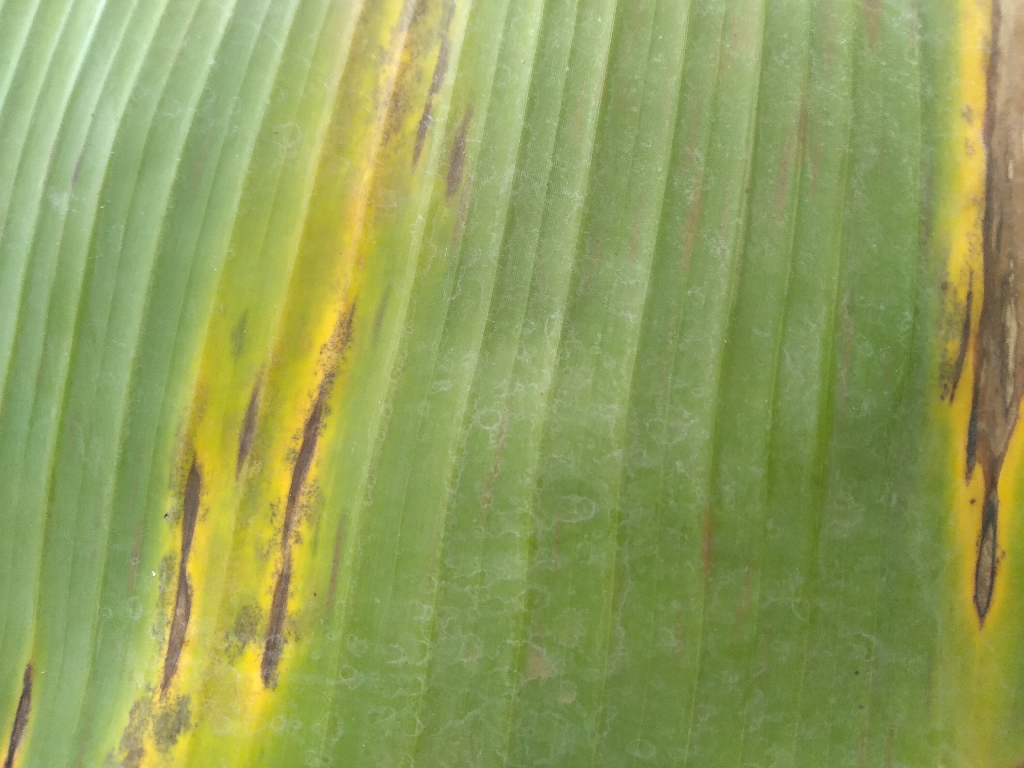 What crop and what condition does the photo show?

banana, black sigatoka
